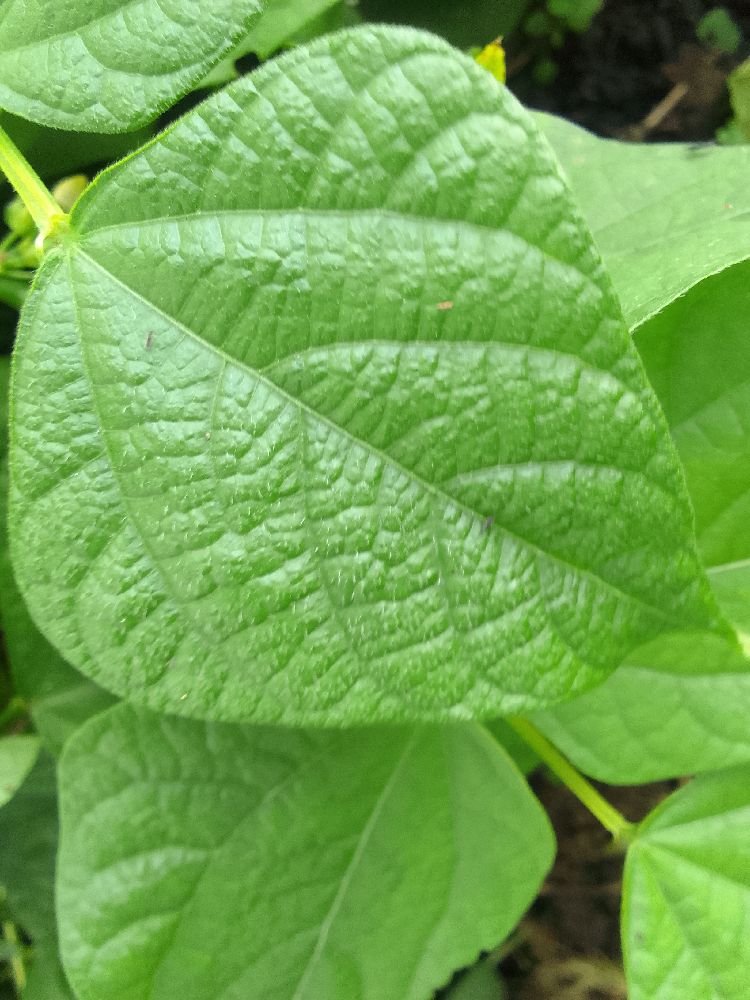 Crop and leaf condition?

common bean, healthy
